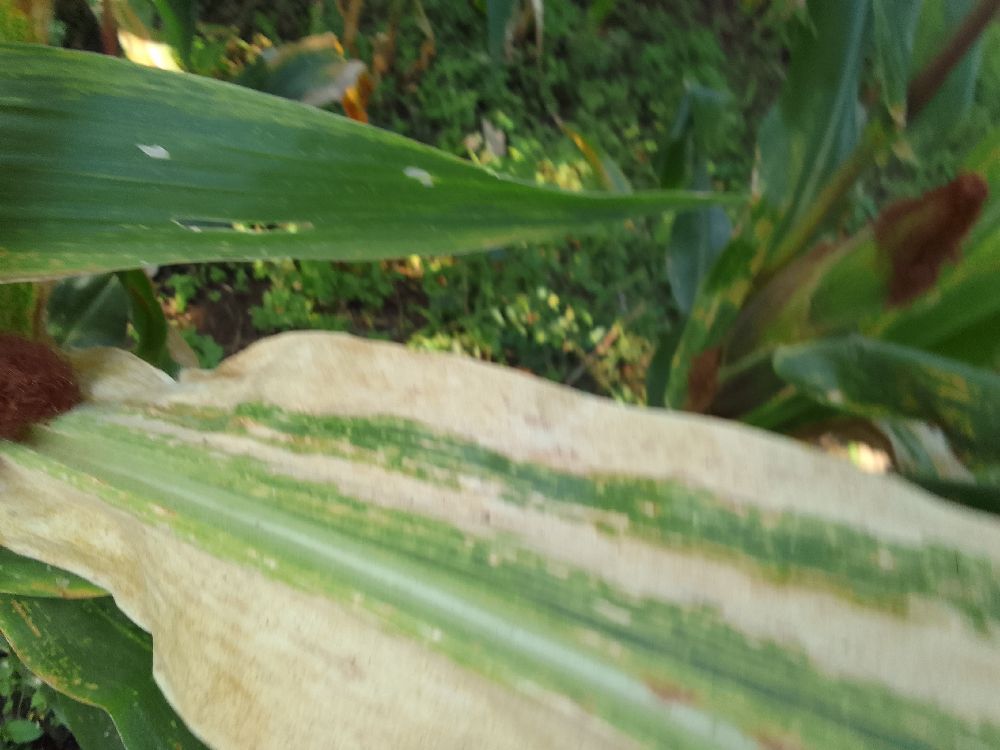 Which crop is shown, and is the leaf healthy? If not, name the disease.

maize, maize lethal necrosis
